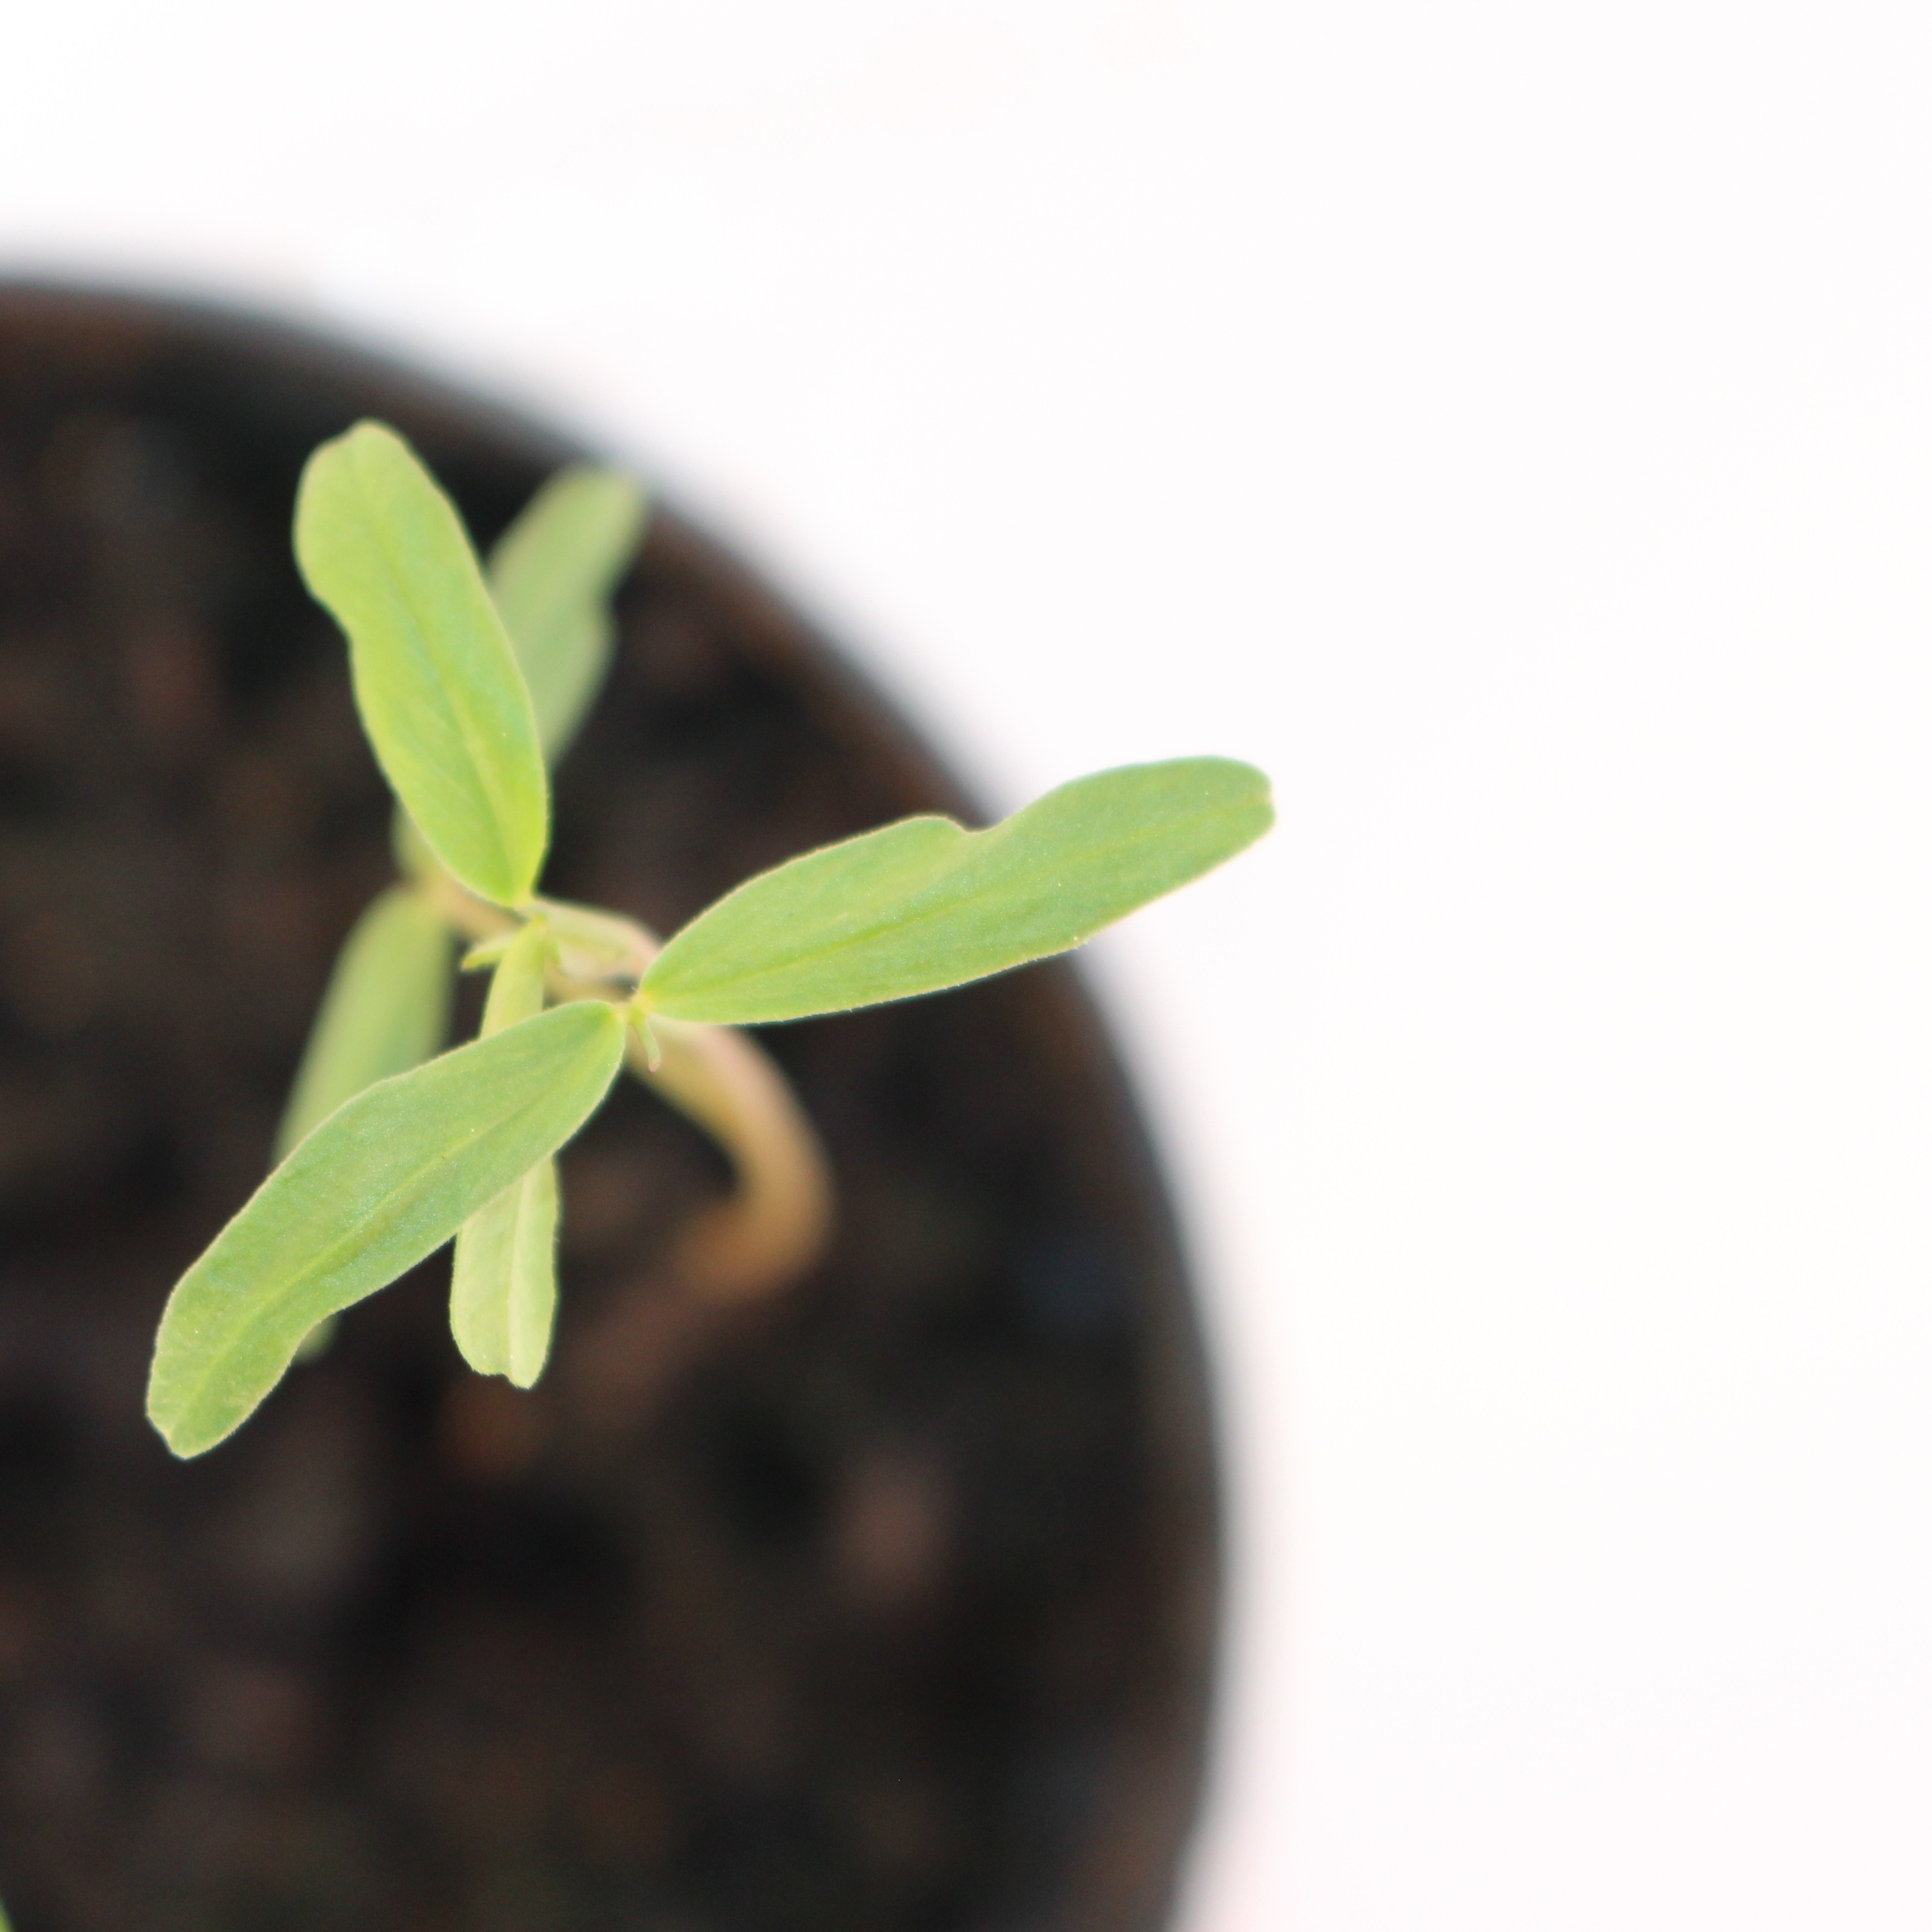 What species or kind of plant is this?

Vicia sativa
